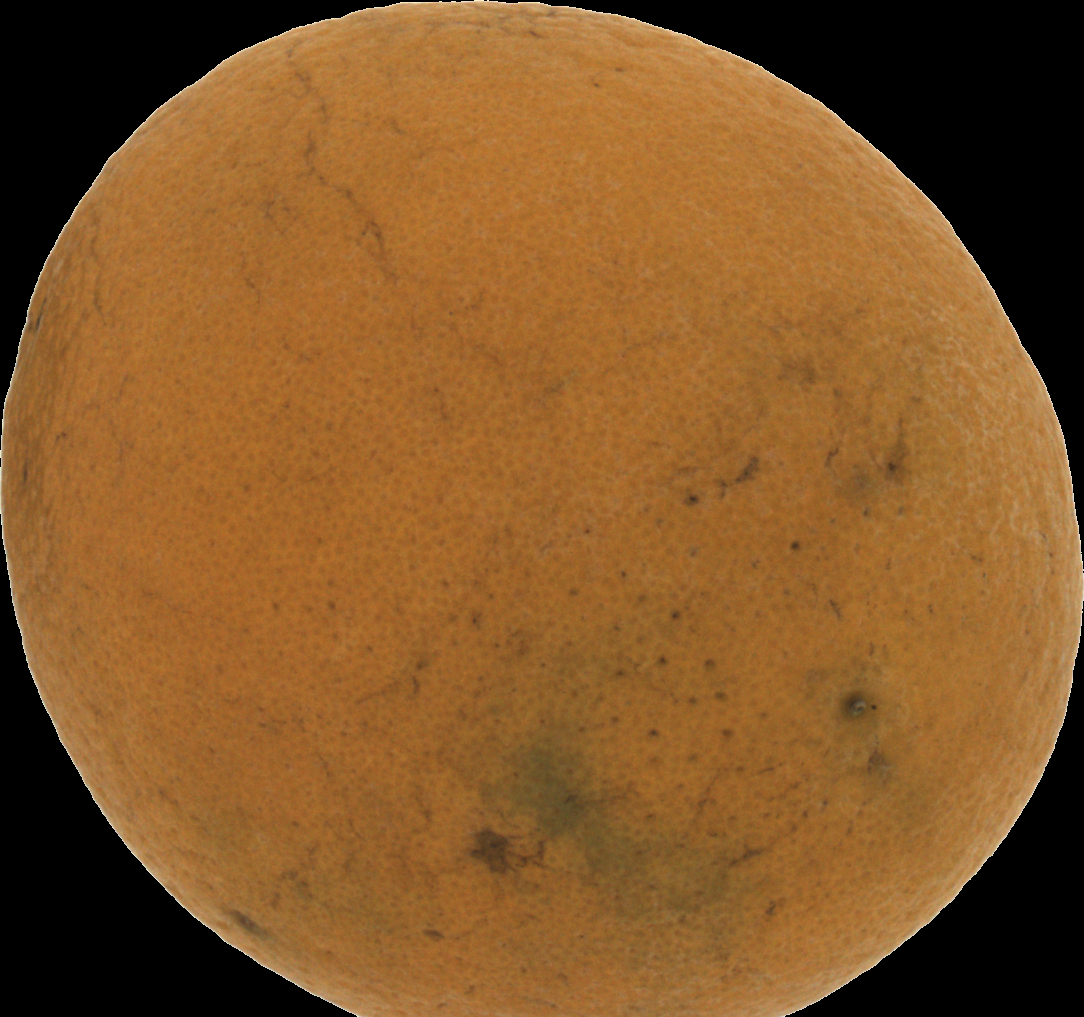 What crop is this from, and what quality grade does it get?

orange, bad
